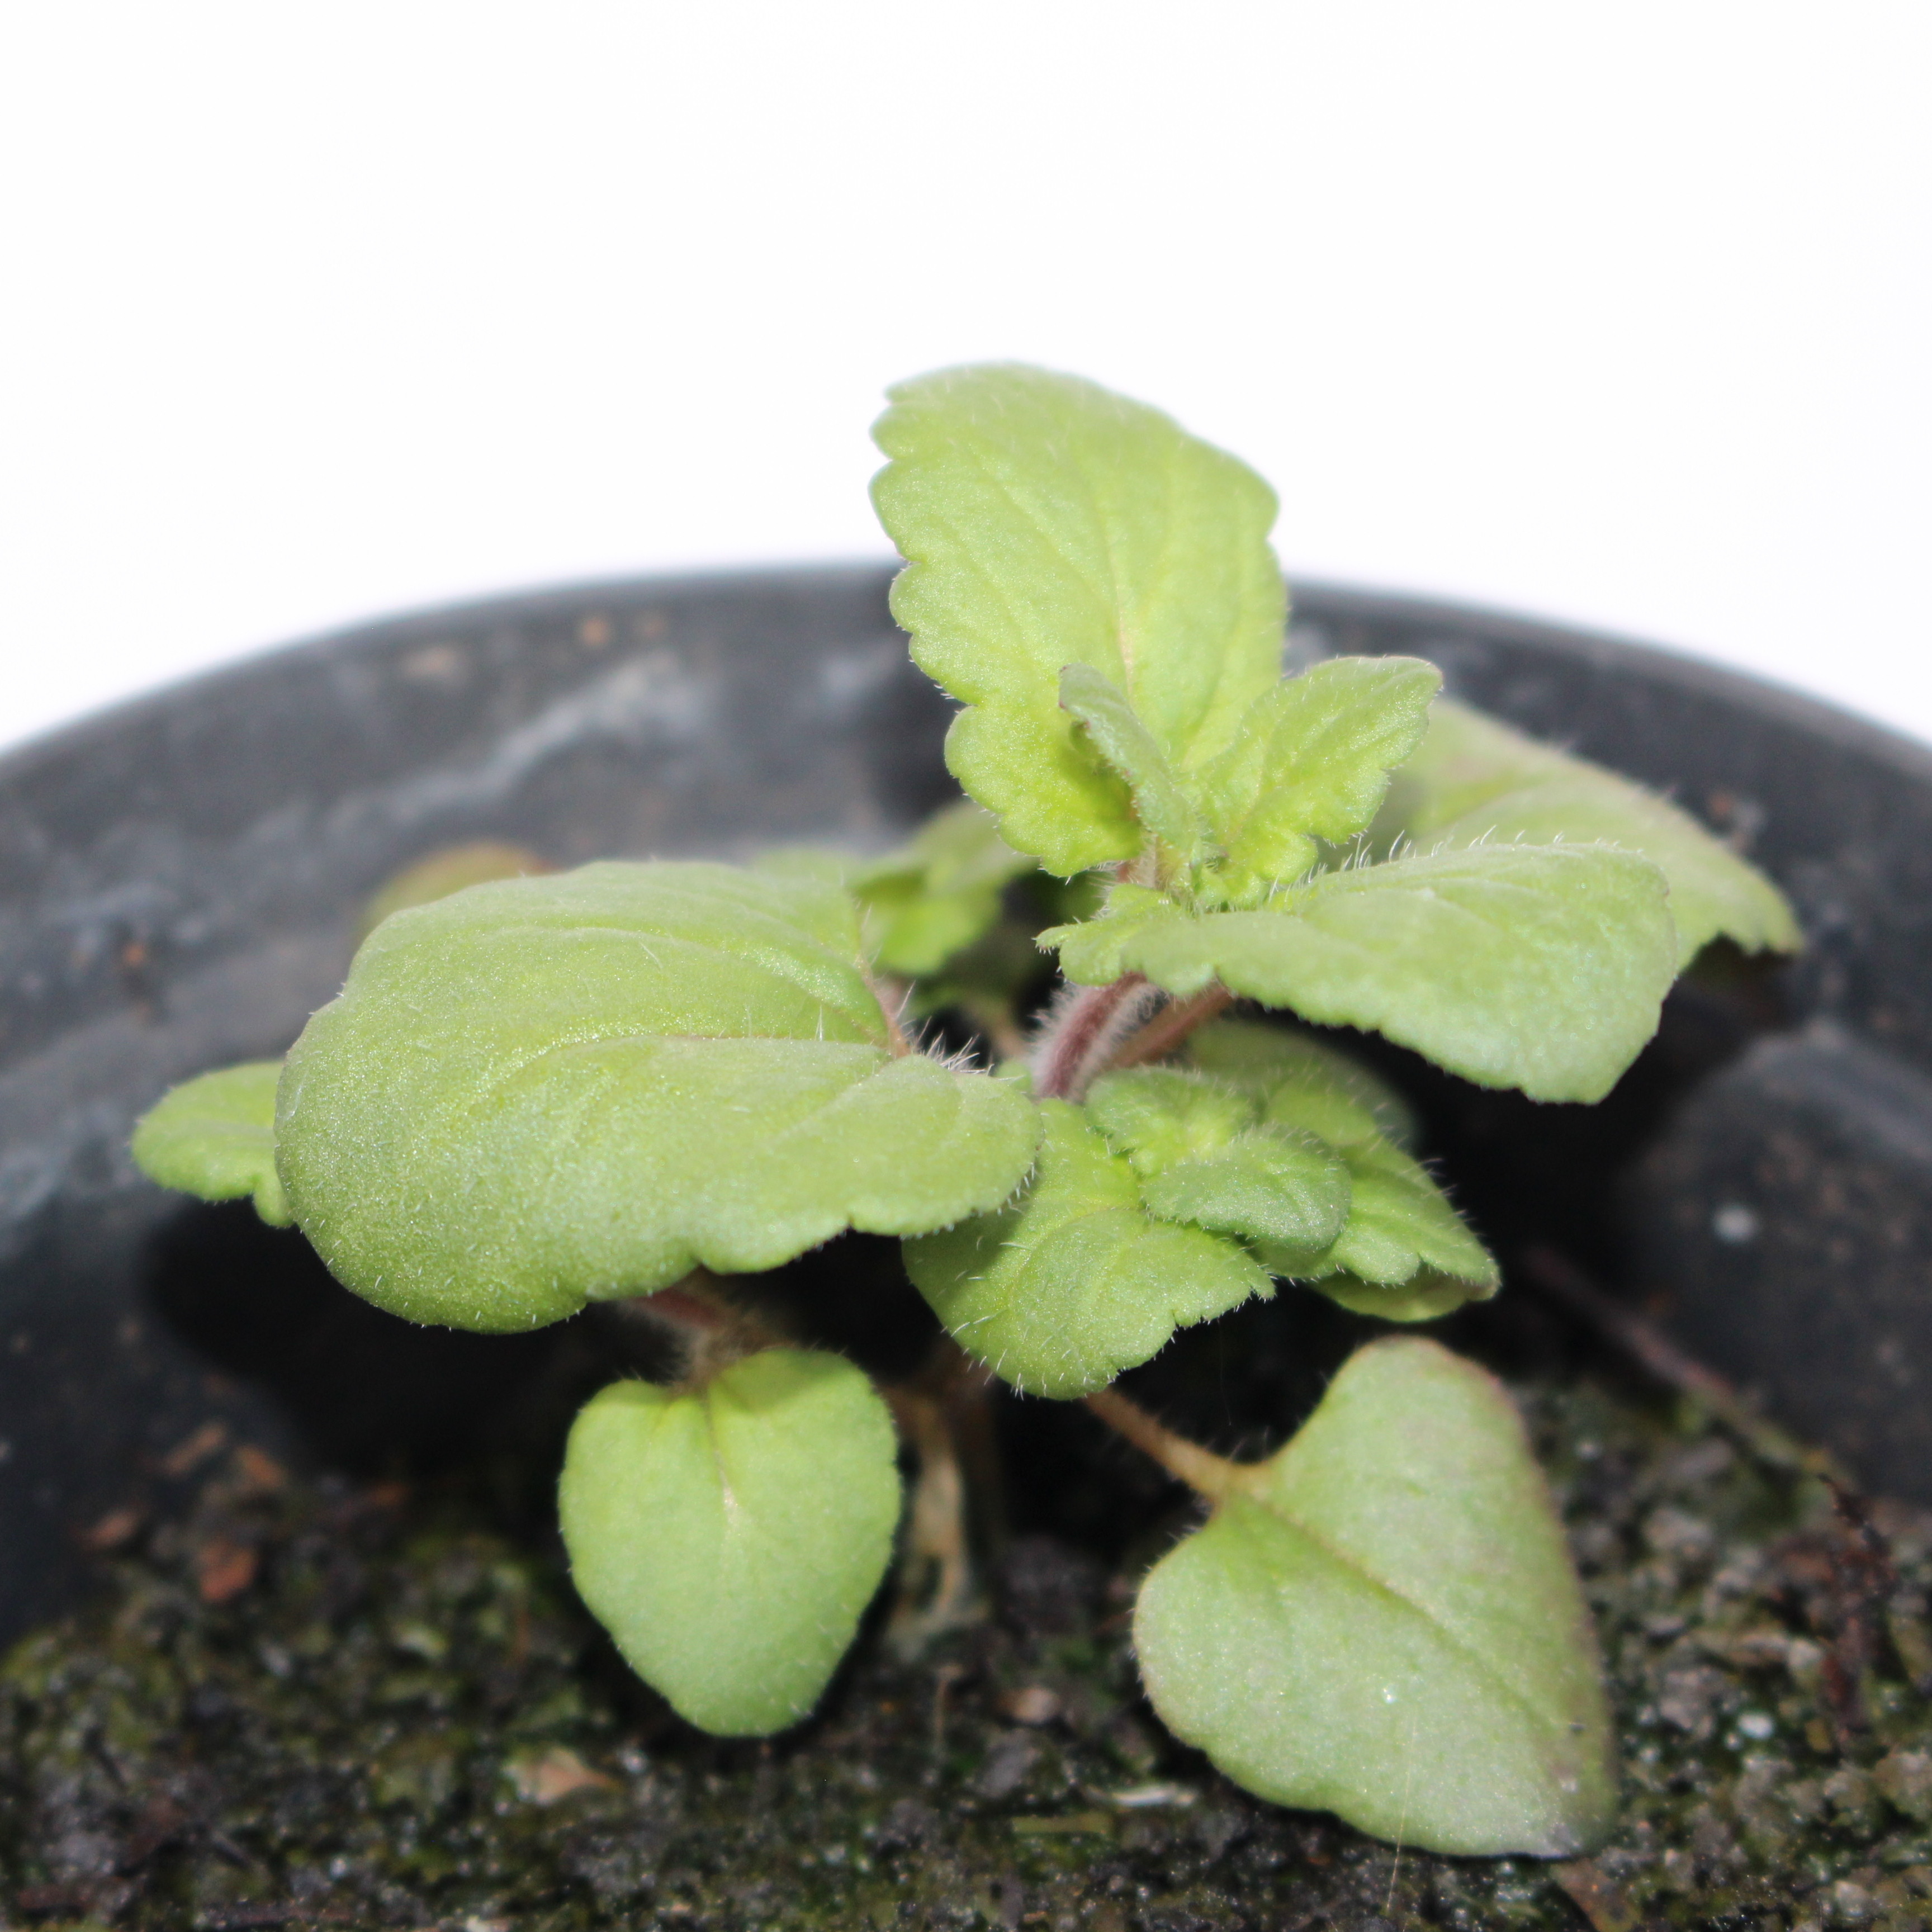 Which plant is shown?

Veronica persica
